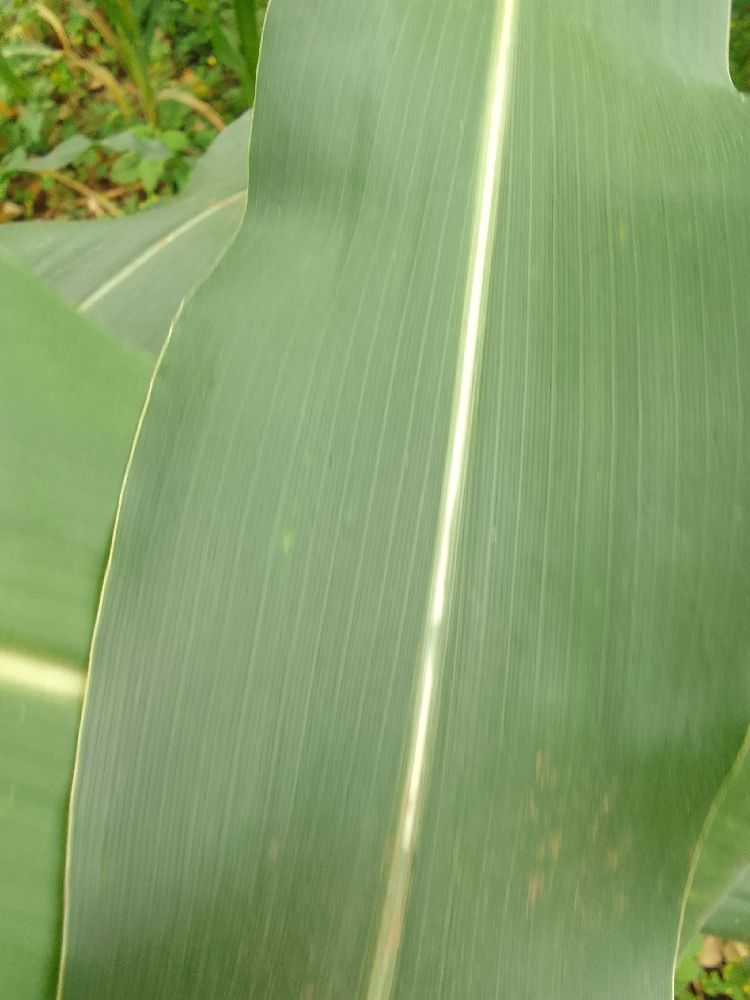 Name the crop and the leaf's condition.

maize, healthy
